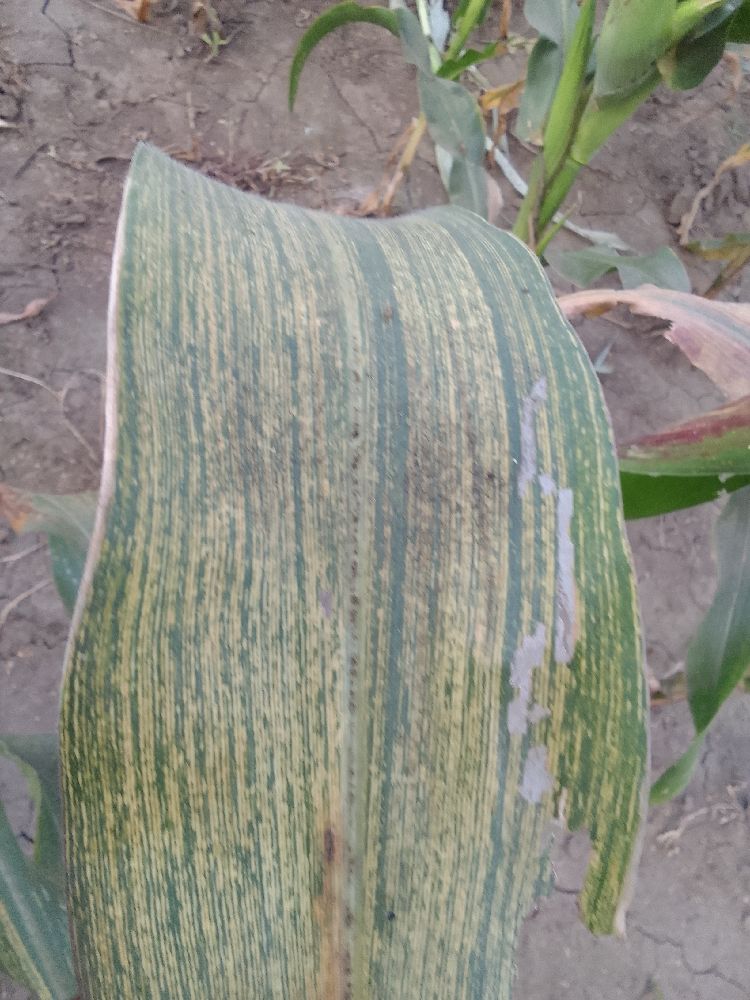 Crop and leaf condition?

maize, maize streak virus
